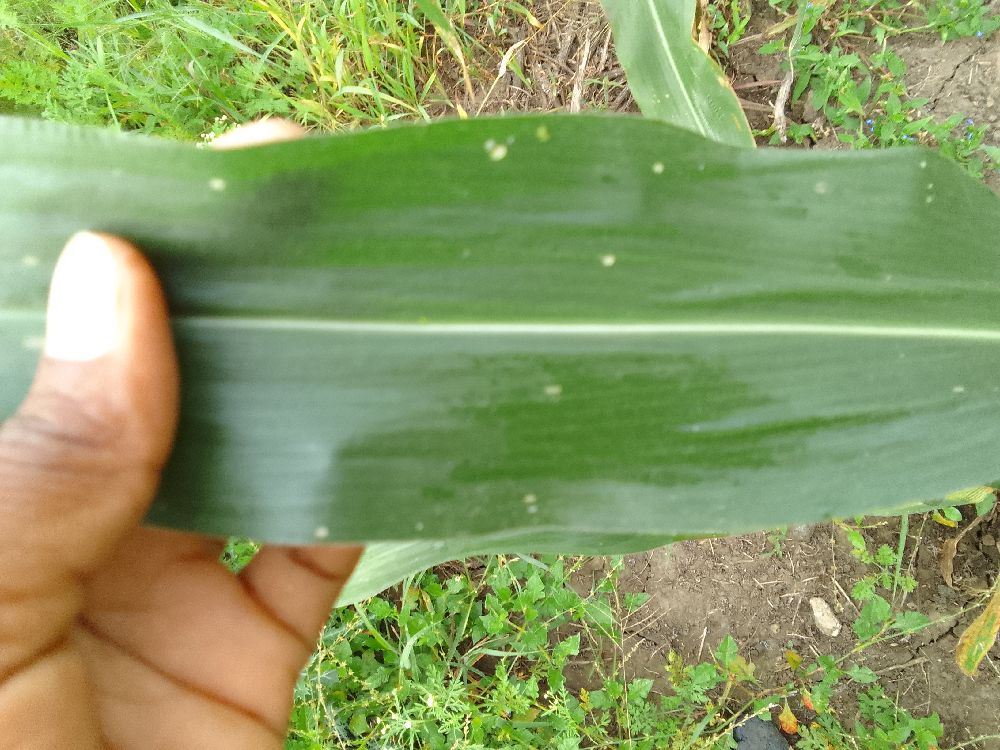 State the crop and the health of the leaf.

maize, healthy
